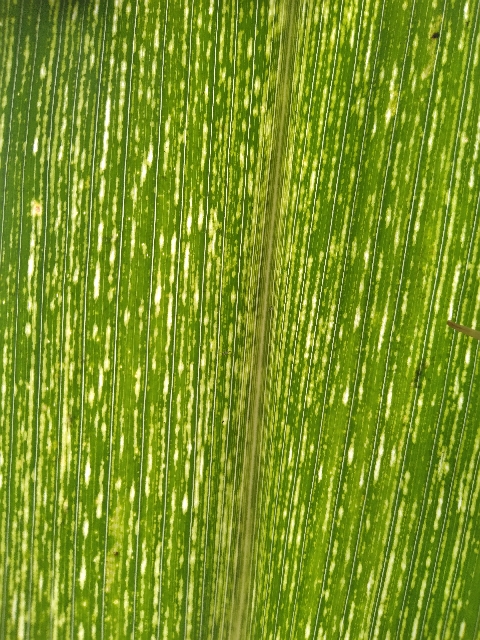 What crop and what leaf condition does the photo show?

maize, maize streak virus
